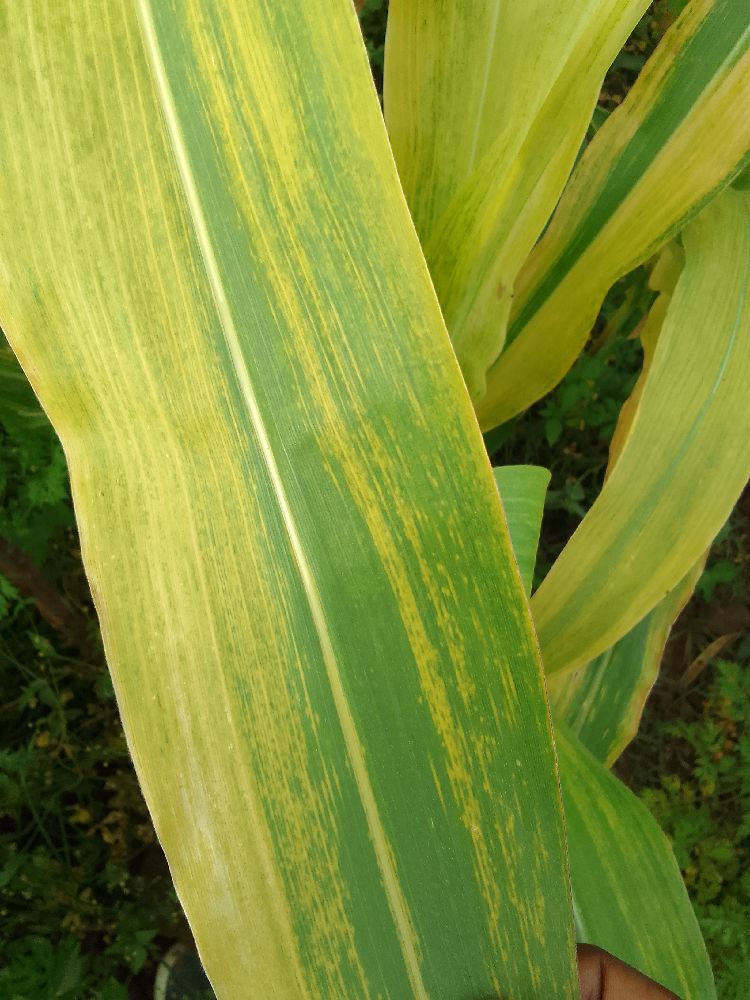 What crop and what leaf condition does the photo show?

maize, maize lethal necrosis
